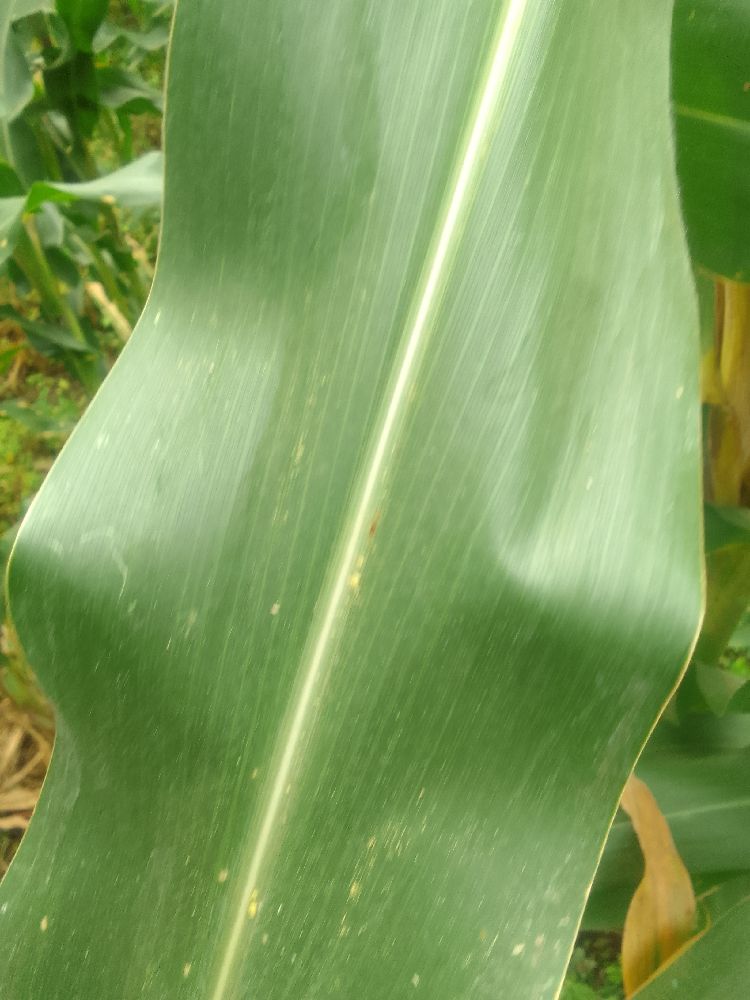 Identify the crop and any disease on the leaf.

maize, healthy
